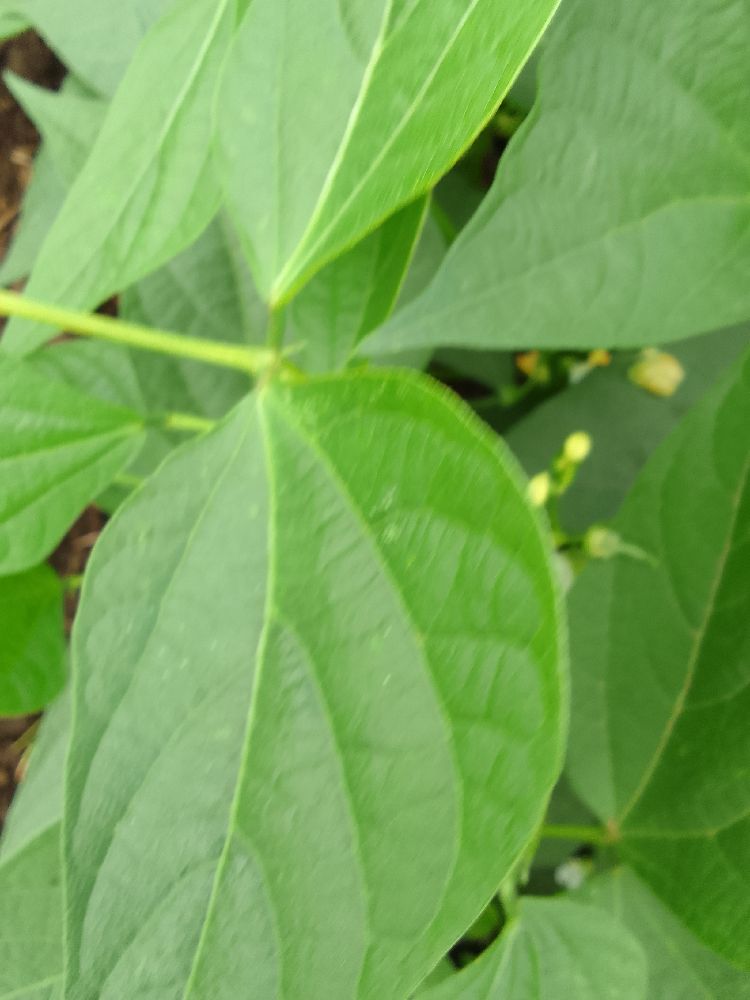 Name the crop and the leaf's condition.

common bean, healthy
